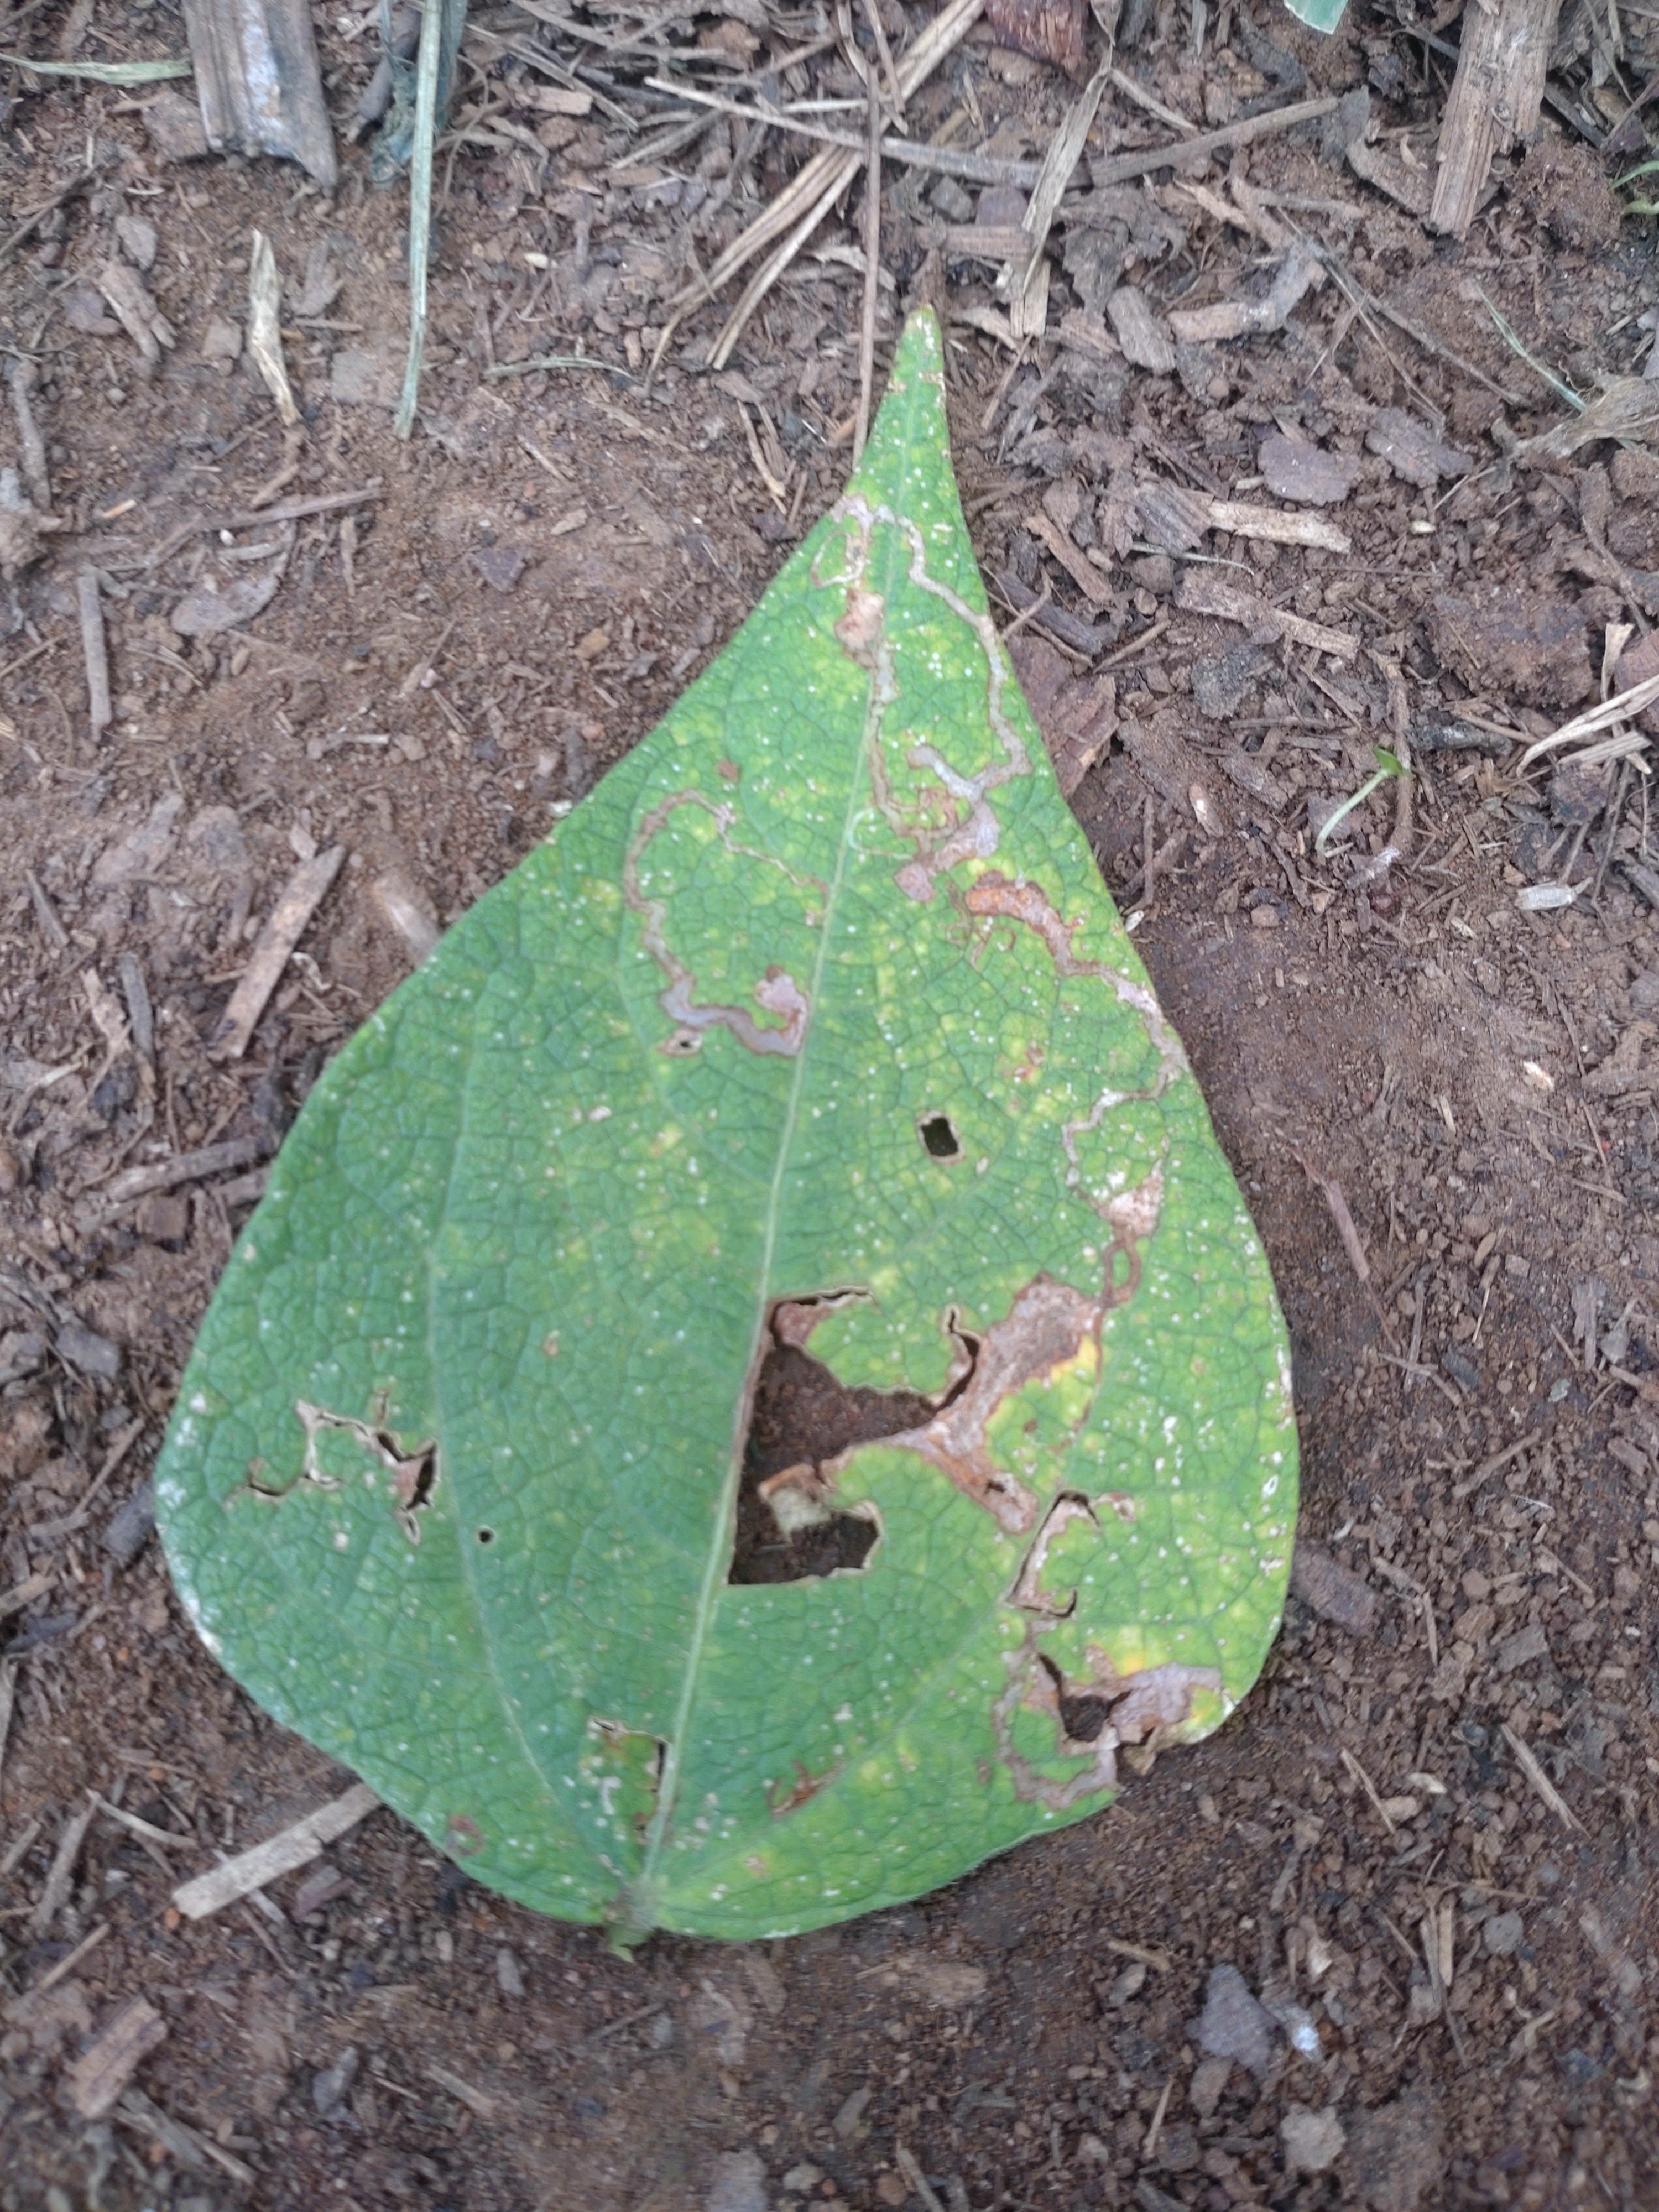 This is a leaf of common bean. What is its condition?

anthracnose
